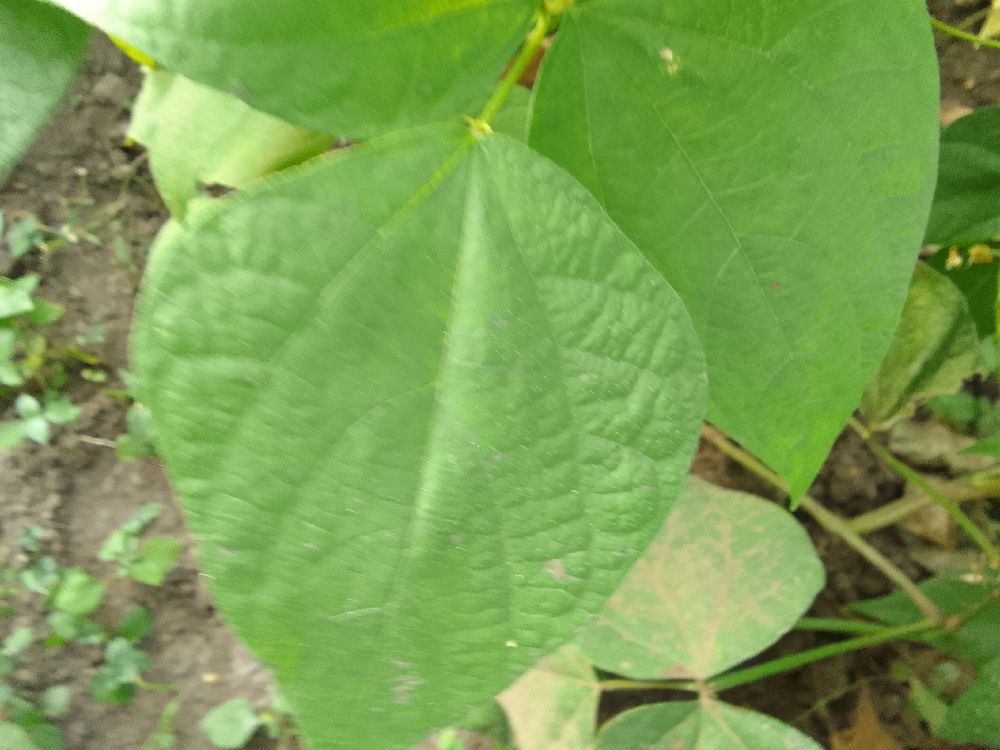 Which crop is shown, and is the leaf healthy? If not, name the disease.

common bean, healthy
